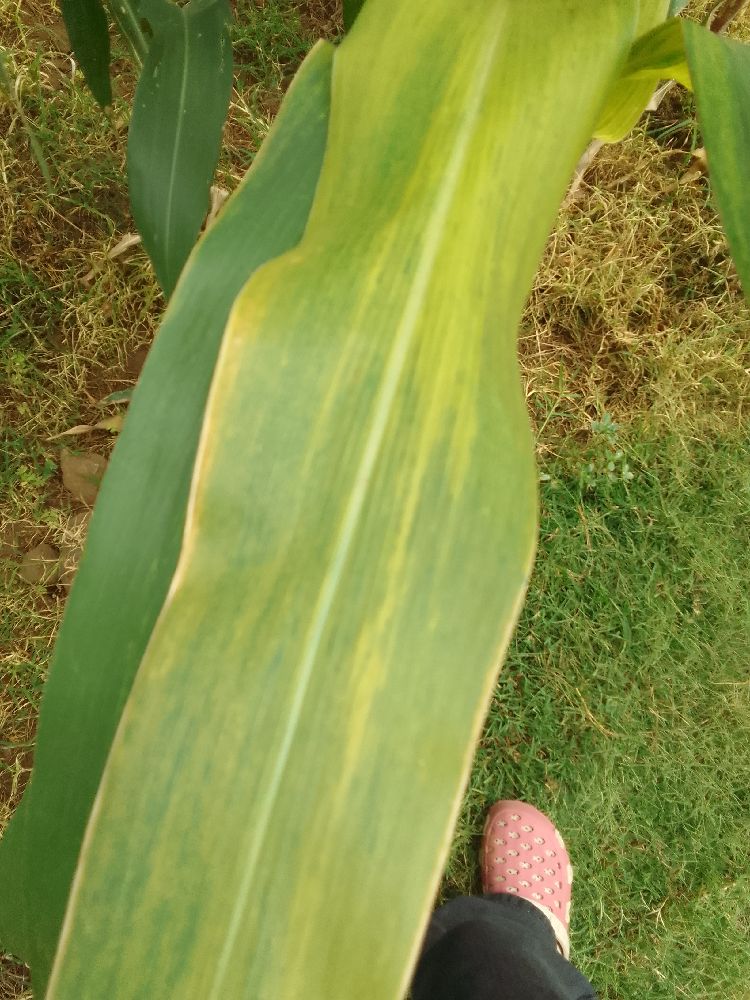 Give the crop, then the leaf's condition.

maize, maize lethal necrosis
